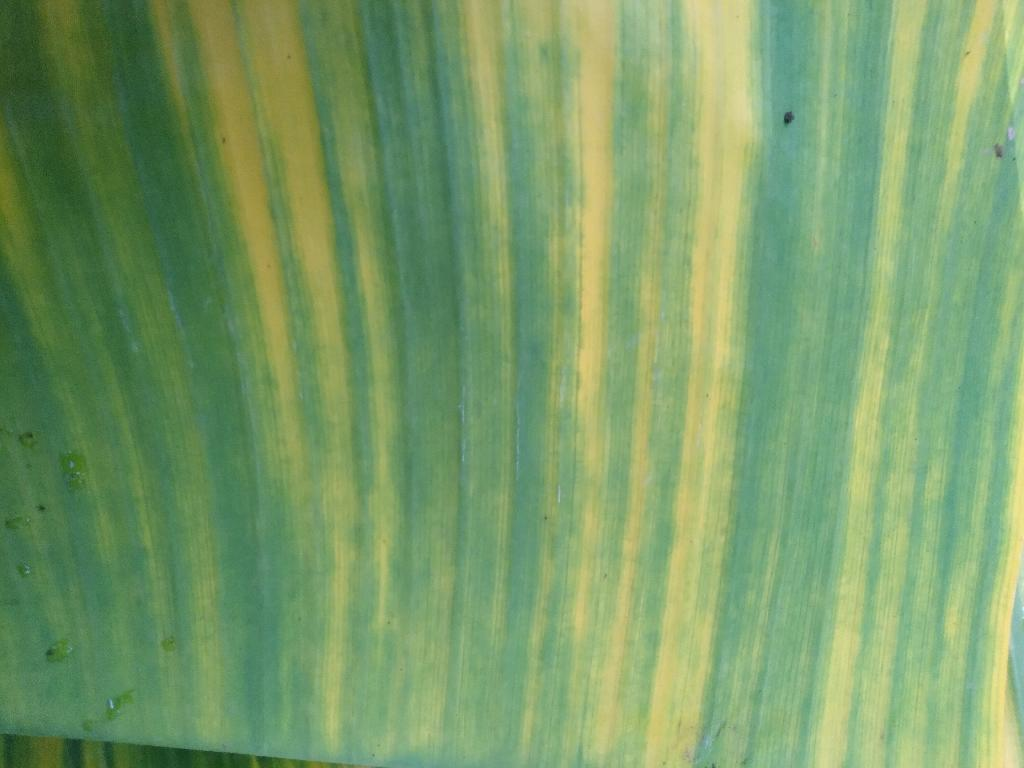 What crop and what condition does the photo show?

banana, fusarium wilt race 1
